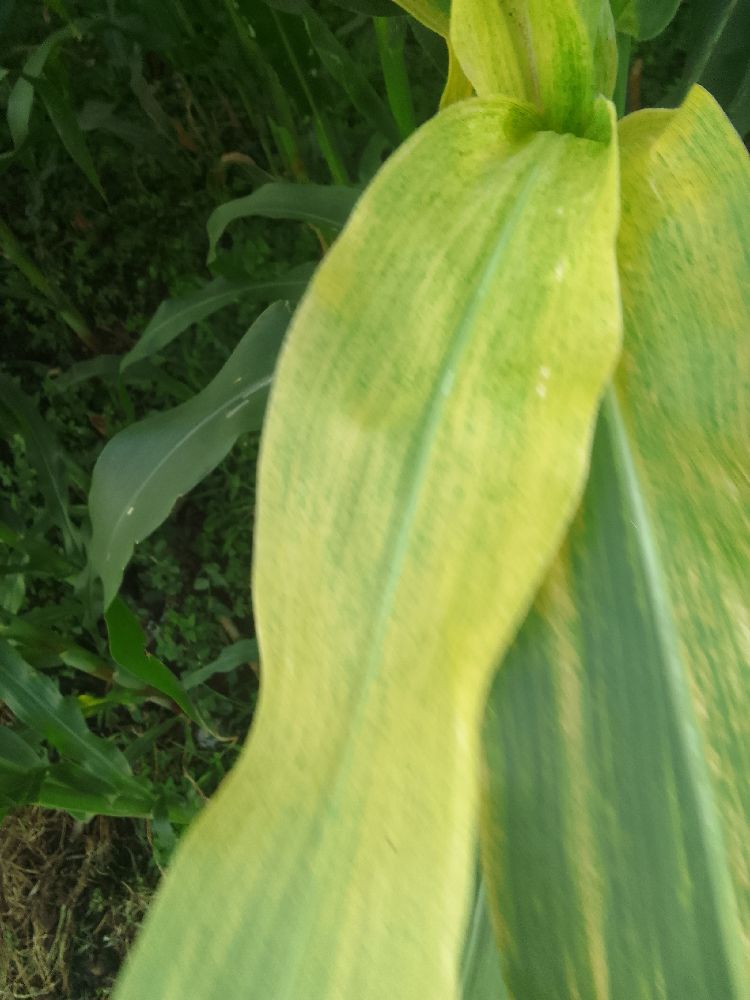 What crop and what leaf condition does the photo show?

maize, maize lethal necrosis
